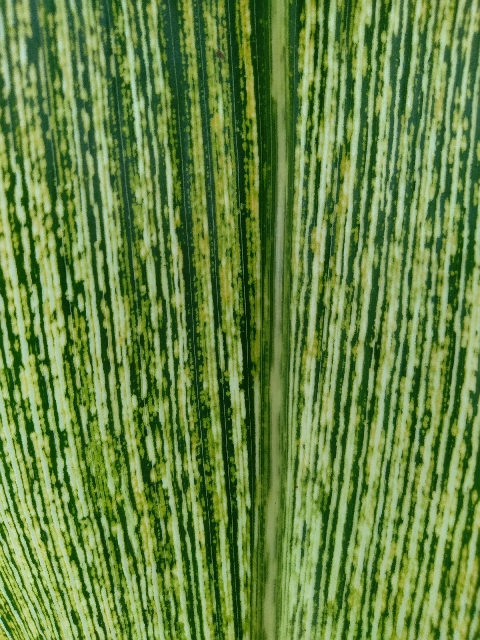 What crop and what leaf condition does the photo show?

maize, maize streak virus
